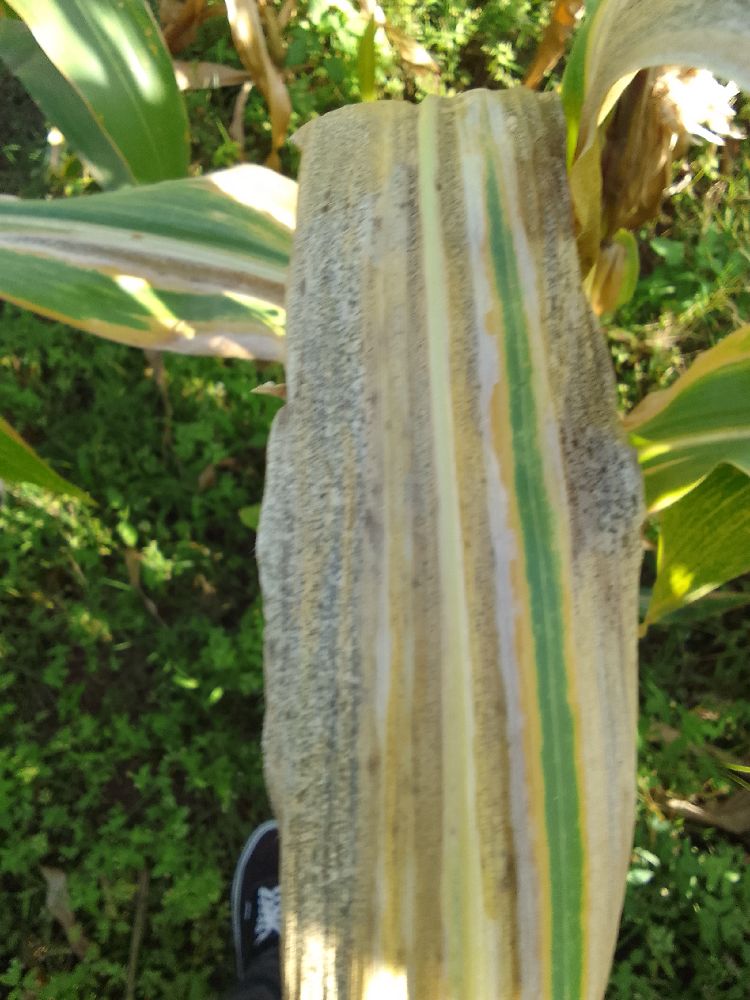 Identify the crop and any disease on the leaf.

maize, maize lethal necrosis
